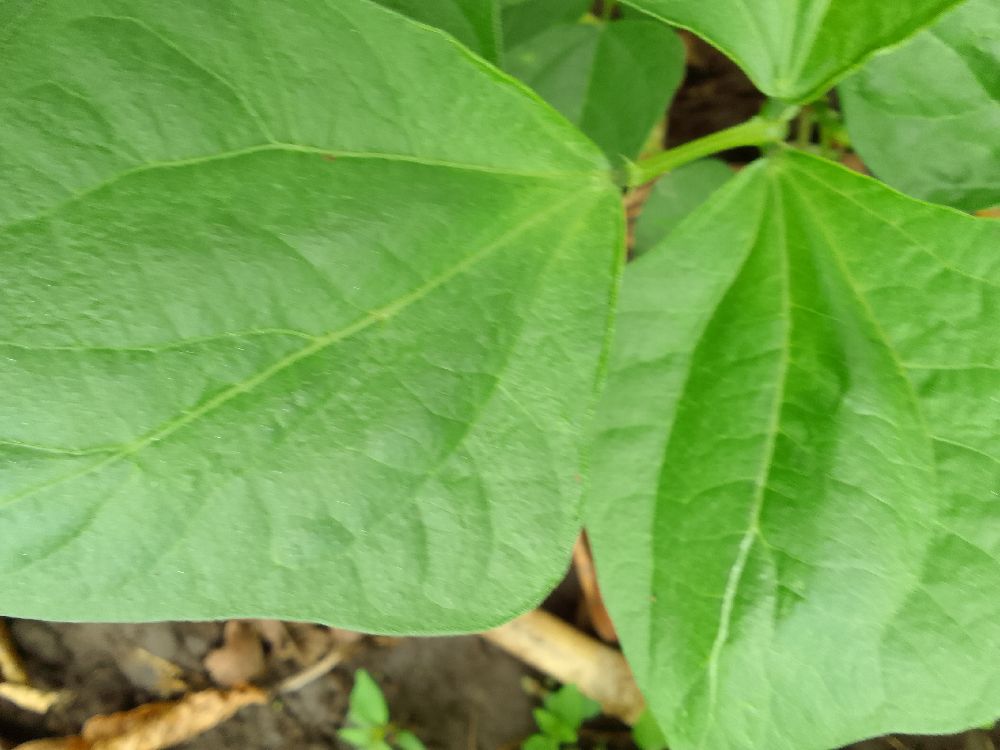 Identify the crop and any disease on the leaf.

common bean, healthy
